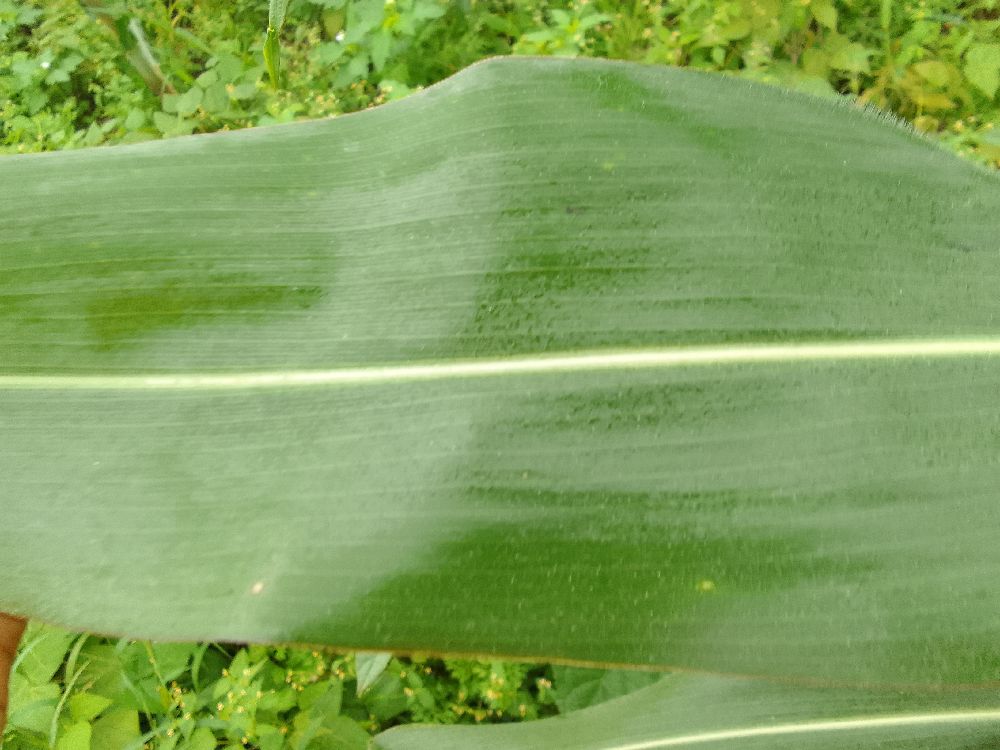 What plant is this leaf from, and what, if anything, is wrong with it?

maize, healthy
